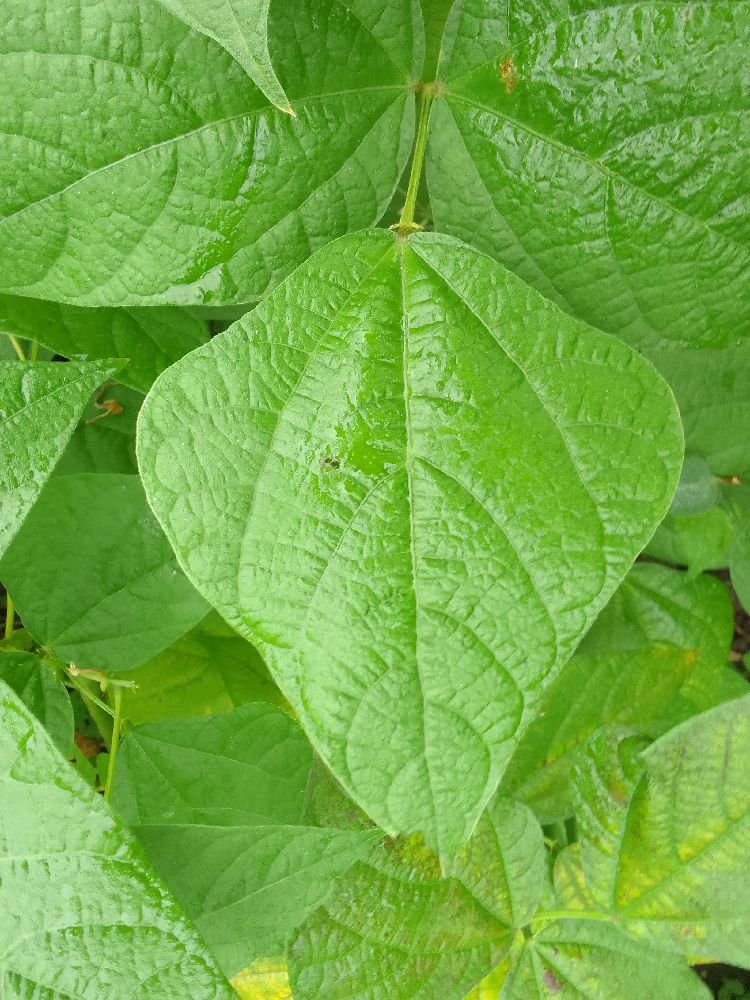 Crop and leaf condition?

common bean, healthy
